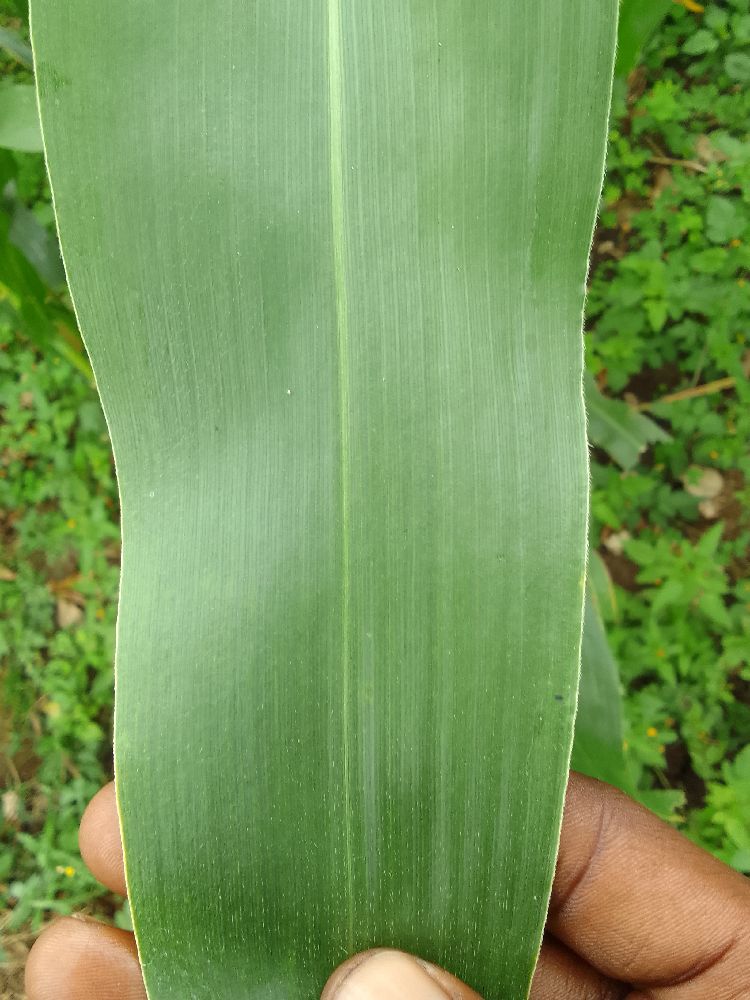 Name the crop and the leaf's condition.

maize, healthy
